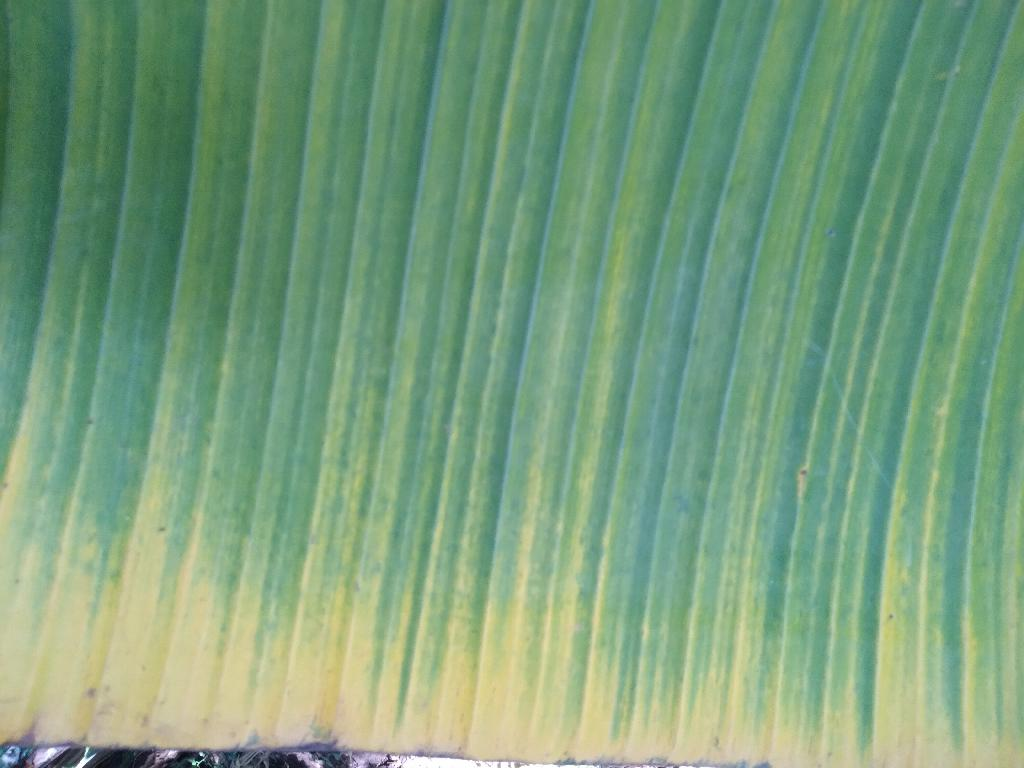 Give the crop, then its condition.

banana, fusarium wilt race 1
